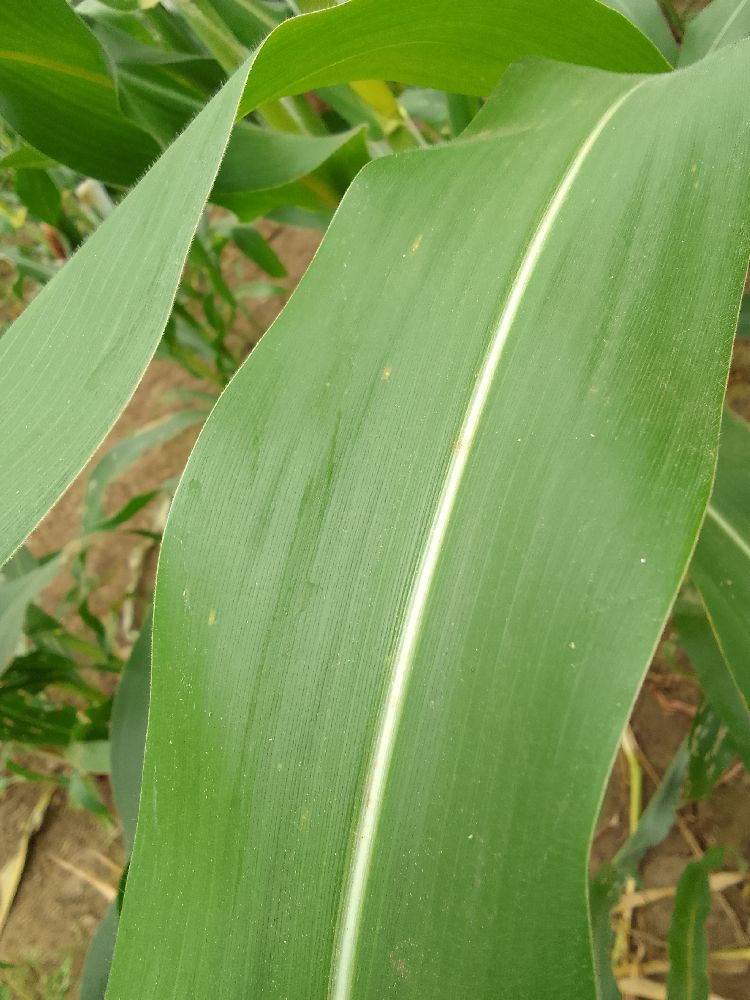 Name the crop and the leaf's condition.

maize, healthy
